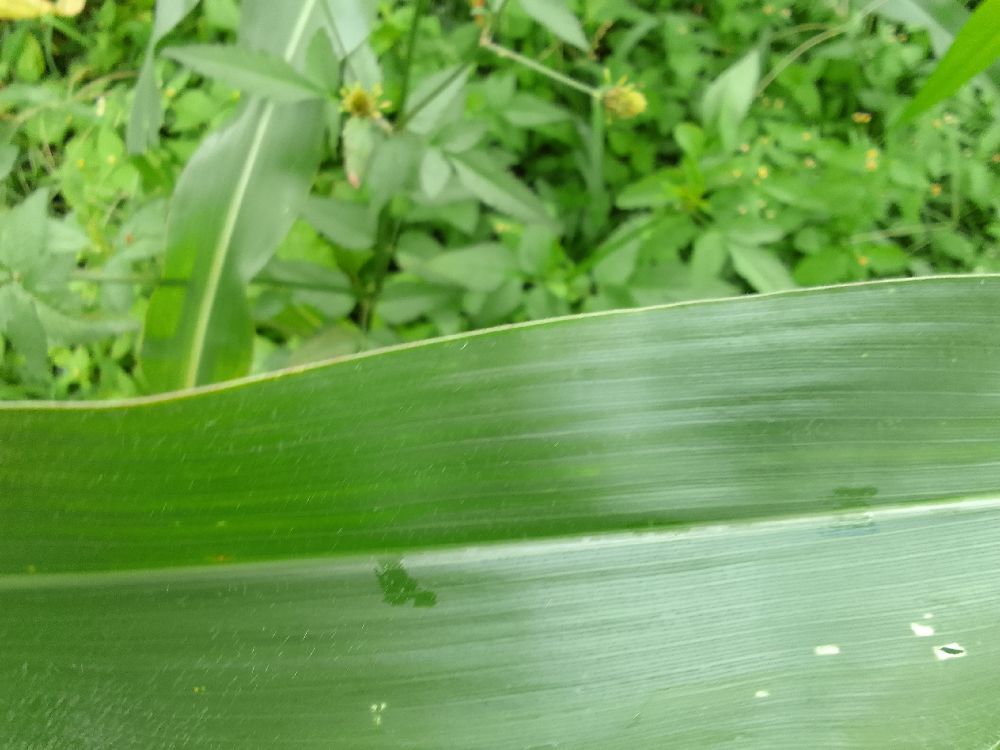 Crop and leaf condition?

maize, healthy
